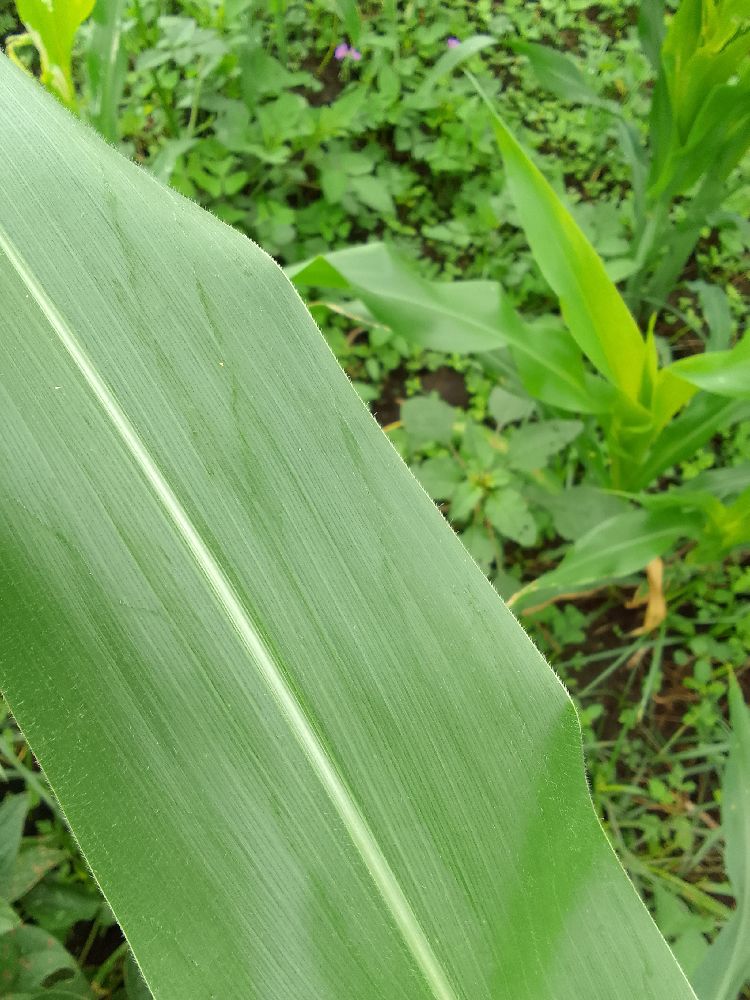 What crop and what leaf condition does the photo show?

maize, healthy
